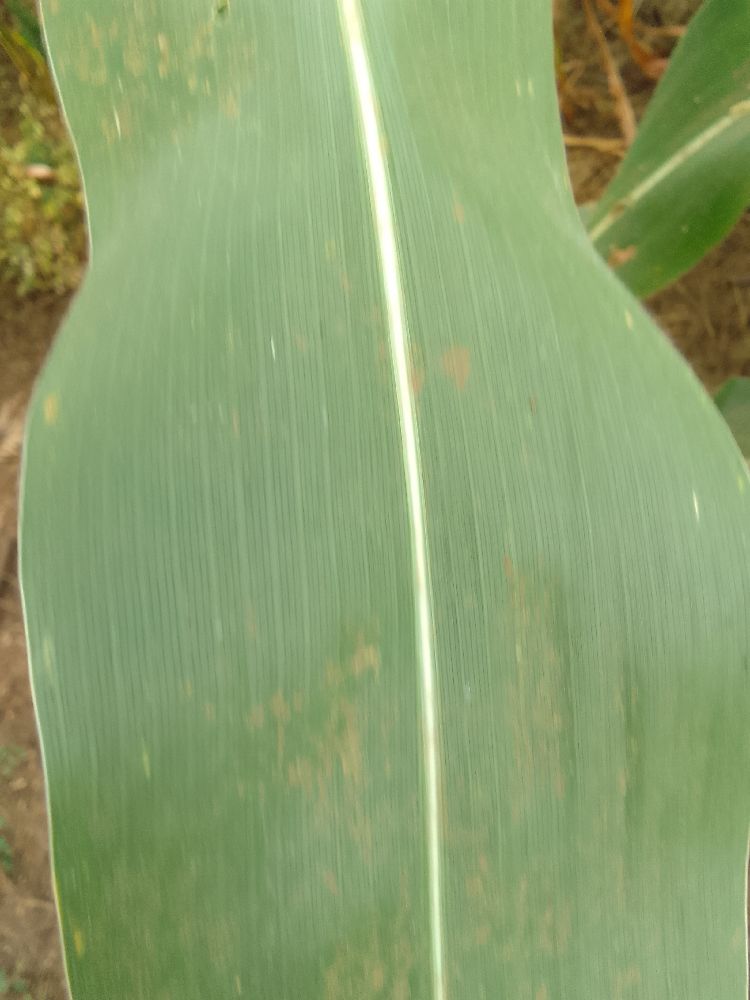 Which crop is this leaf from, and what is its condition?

maize, healthy
